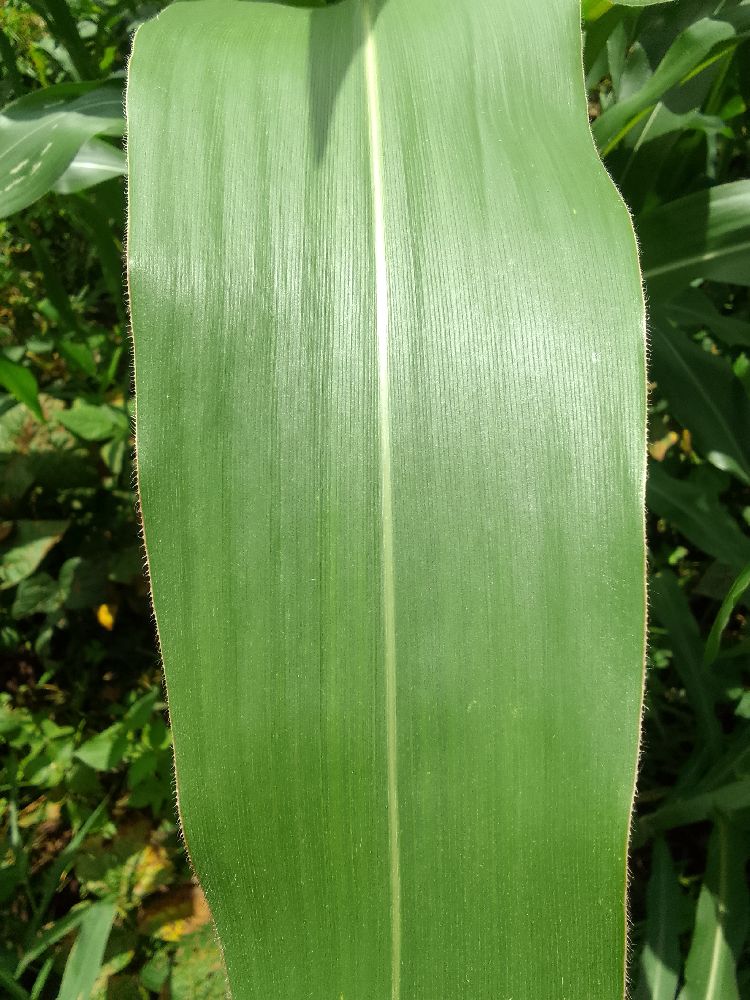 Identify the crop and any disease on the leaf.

maize, healthy
